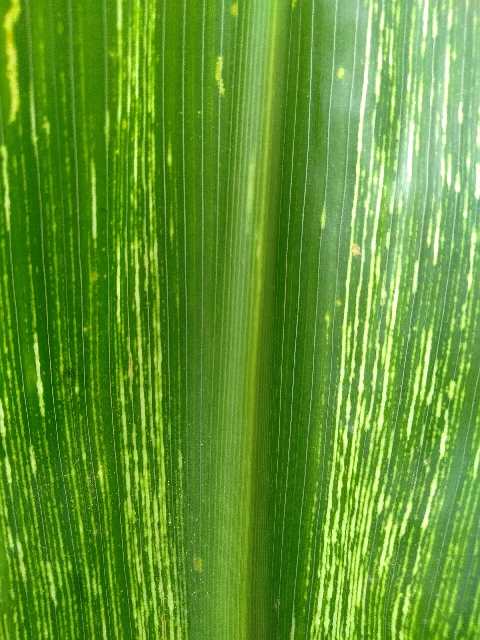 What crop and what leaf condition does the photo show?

maize, maize streak virus
